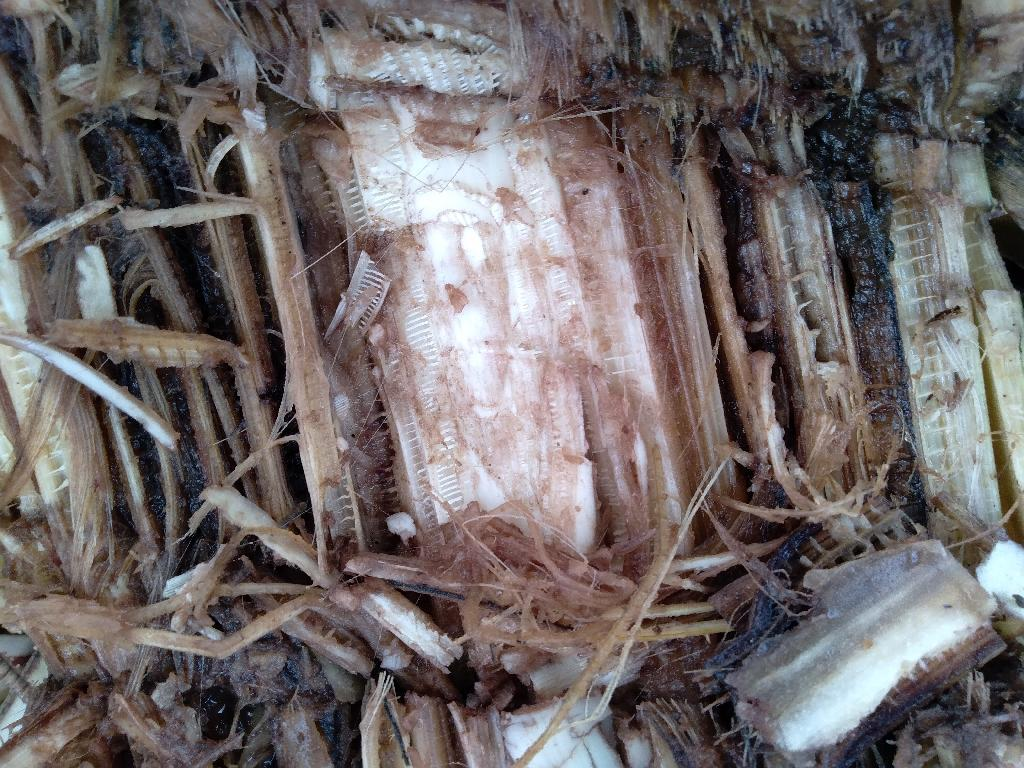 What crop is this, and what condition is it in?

banana, fusarium wilt race 1
